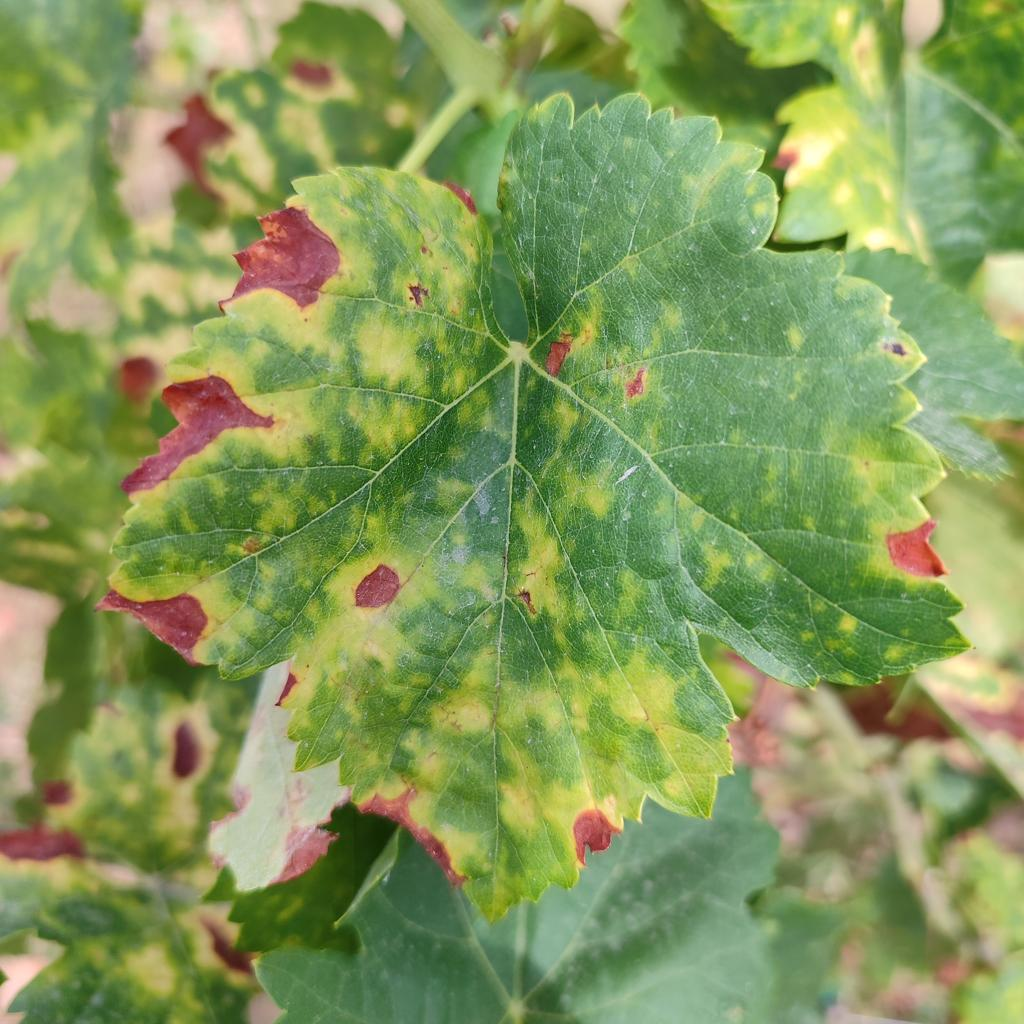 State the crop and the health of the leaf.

grapevine, esca complex
